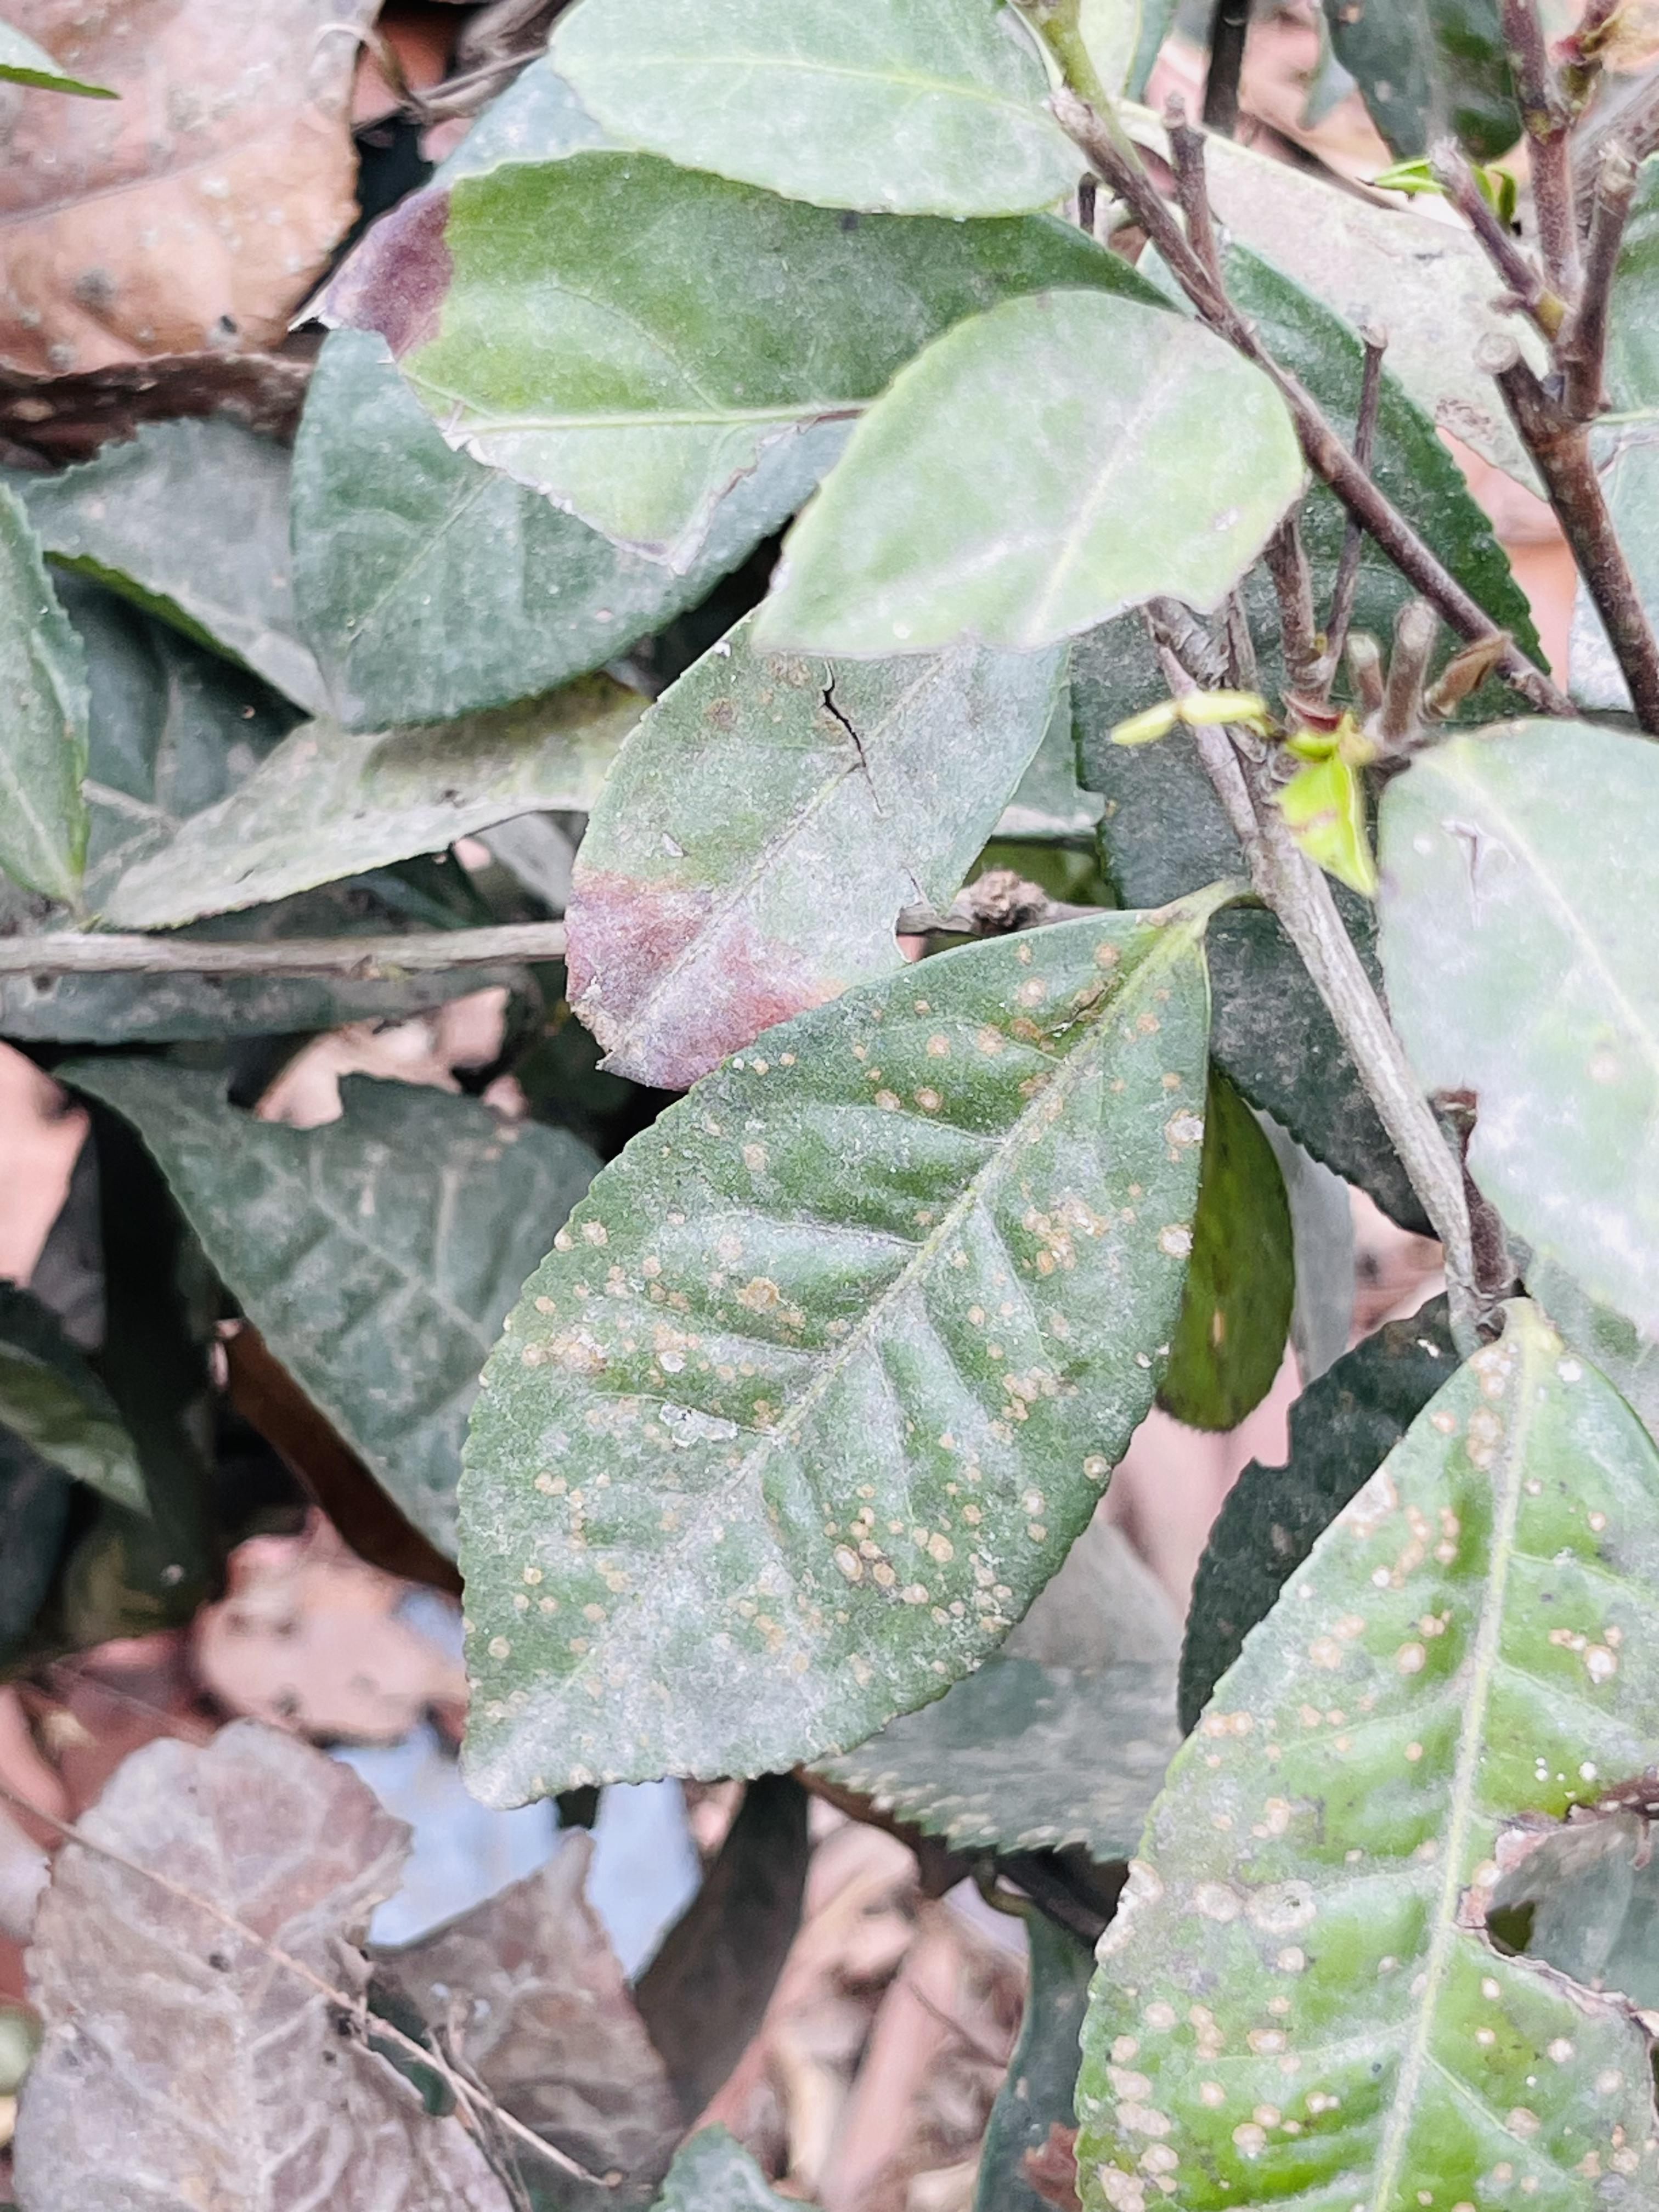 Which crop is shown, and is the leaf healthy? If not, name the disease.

tea, red rust
